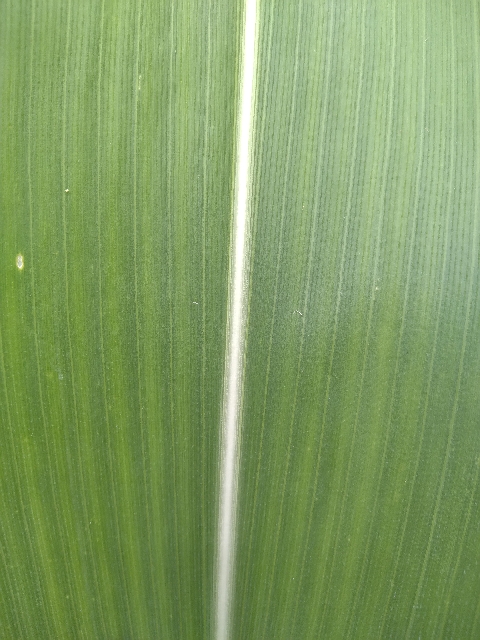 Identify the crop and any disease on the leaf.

maize, healthy
